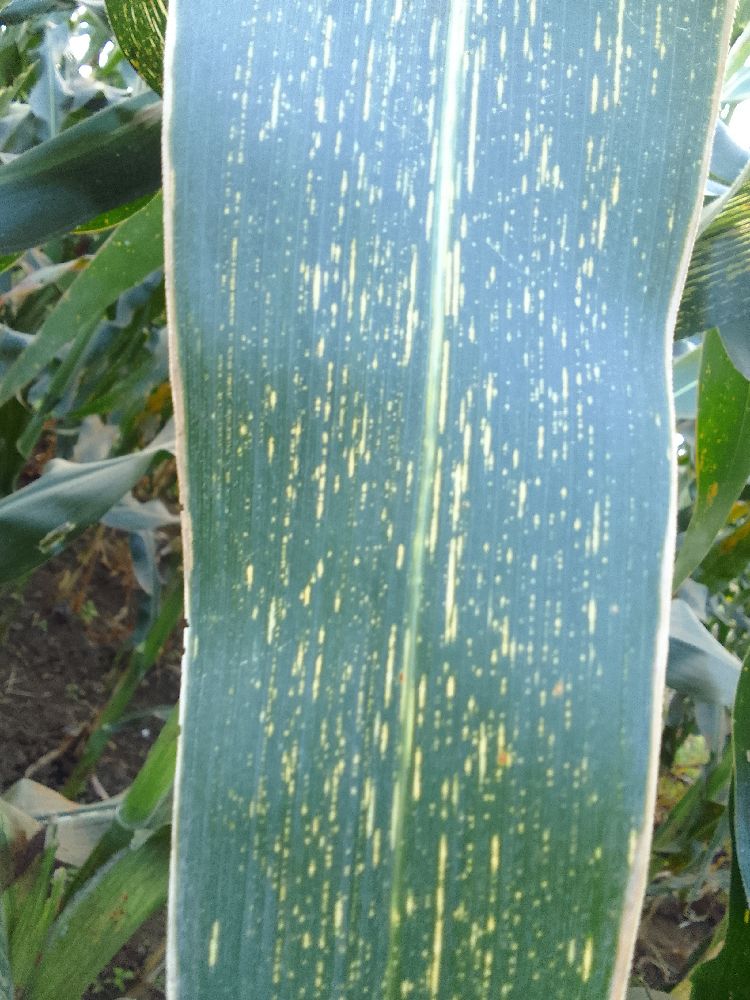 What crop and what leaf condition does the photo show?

maize, maize streak virus
